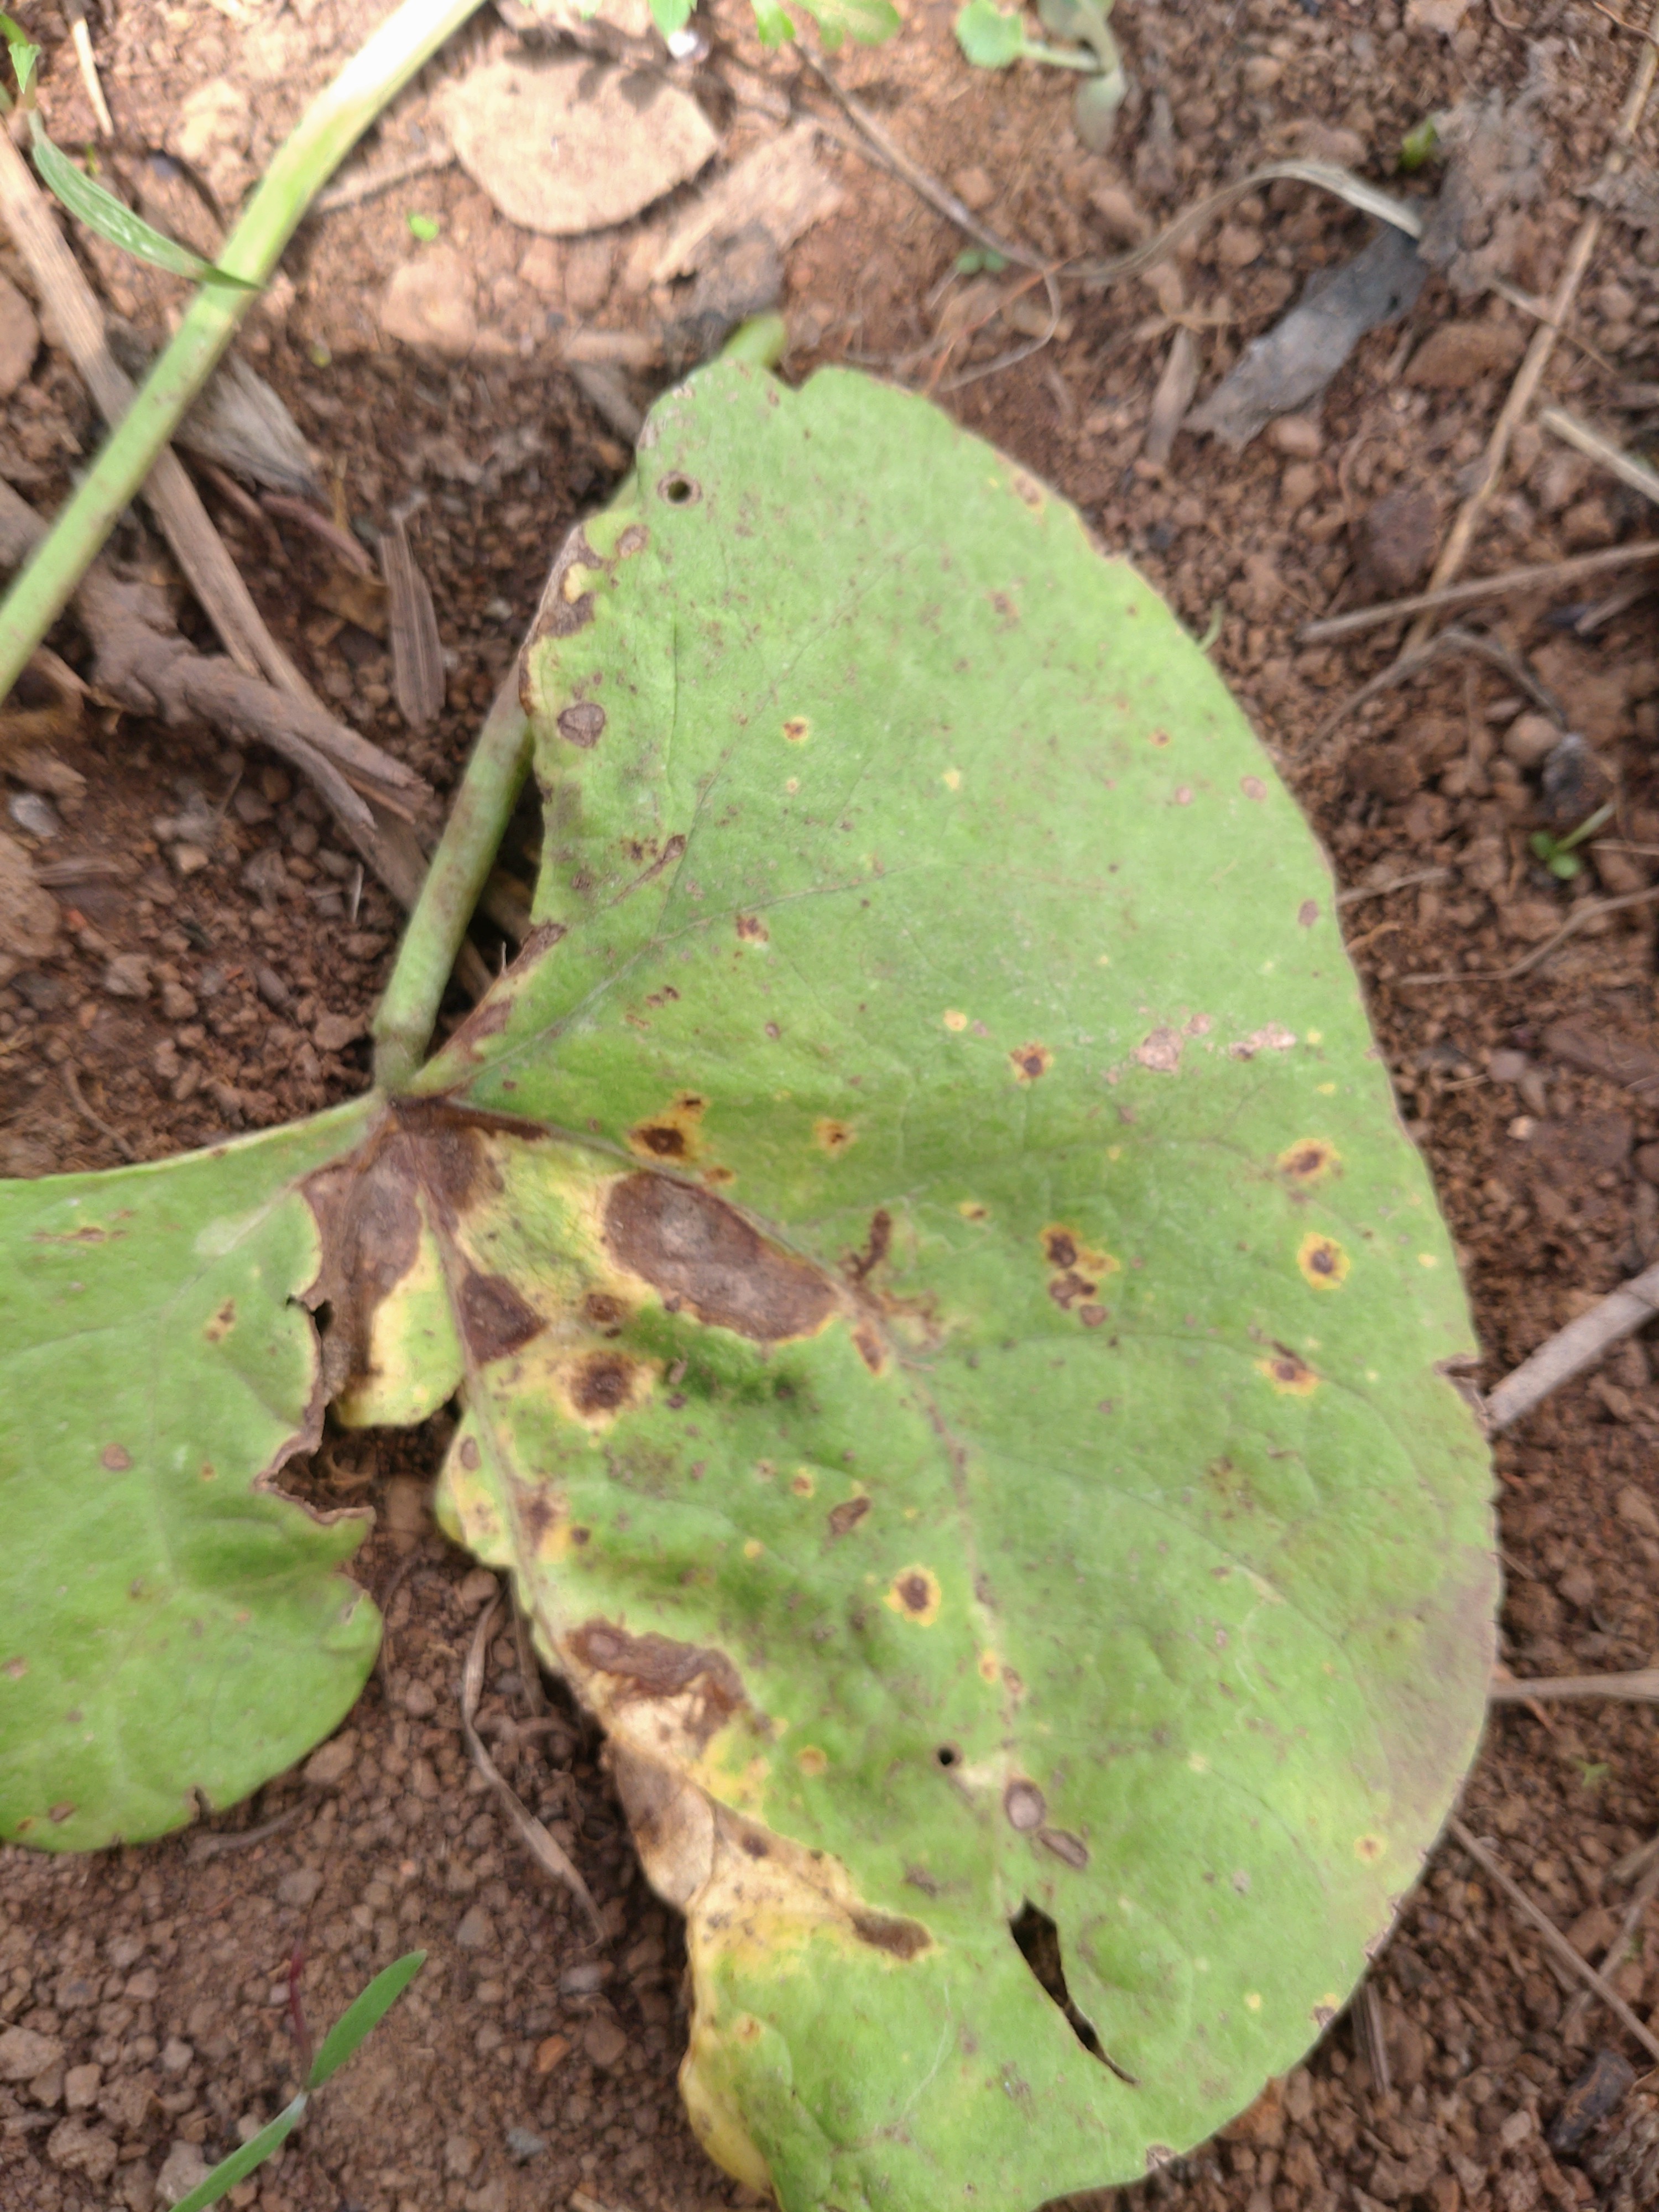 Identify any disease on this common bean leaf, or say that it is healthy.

rust
